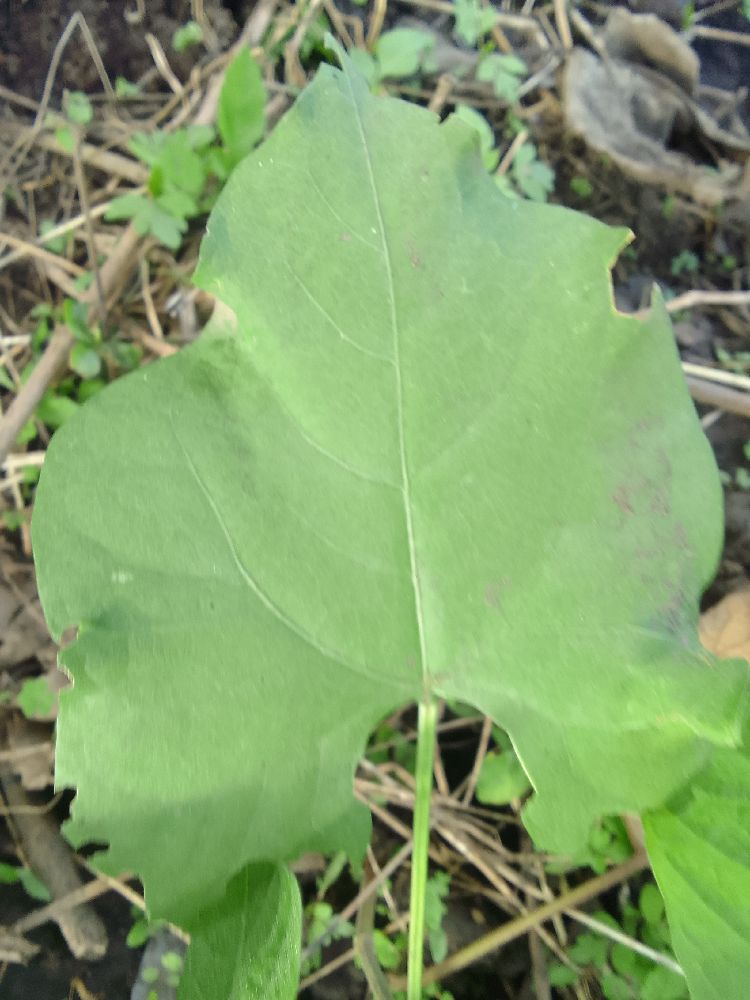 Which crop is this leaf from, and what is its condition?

common bean, healthy
